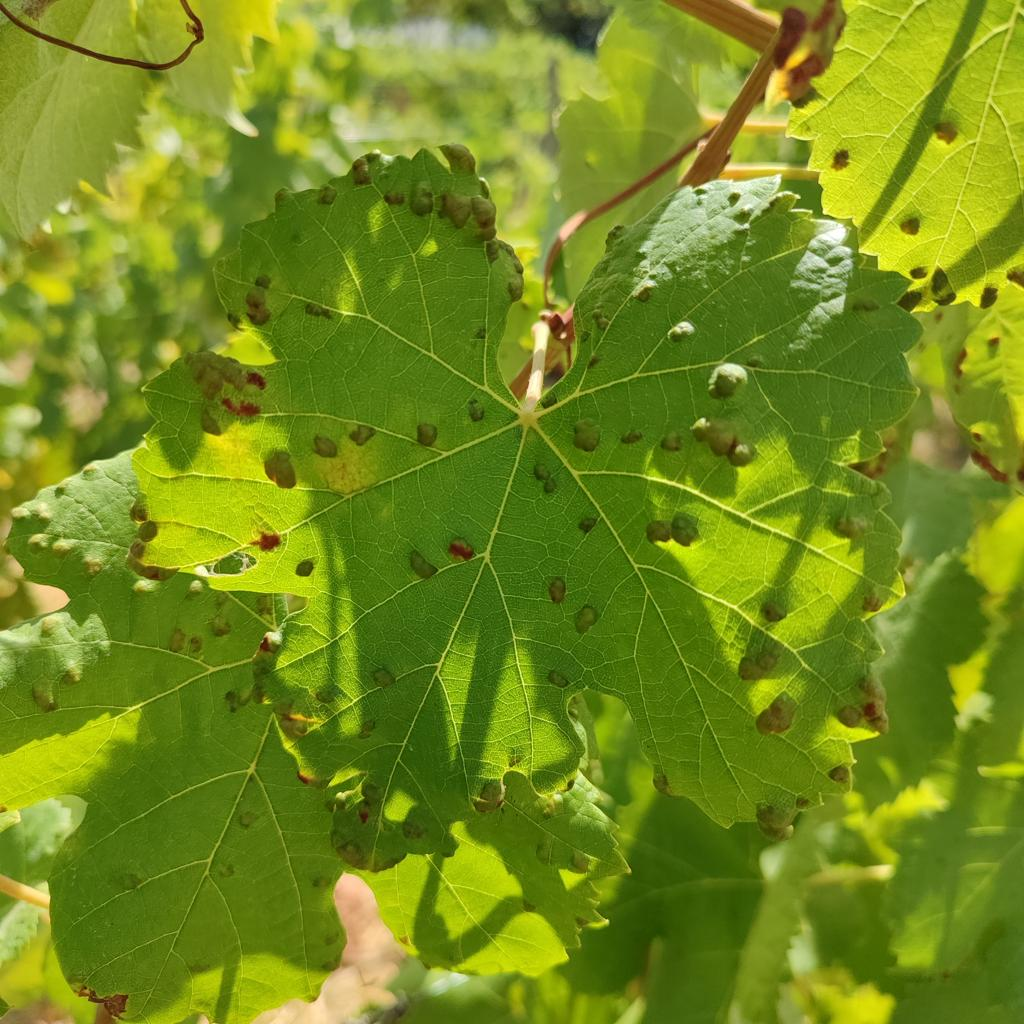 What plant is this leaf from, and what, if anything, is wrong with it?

grapevine, erineum mite
